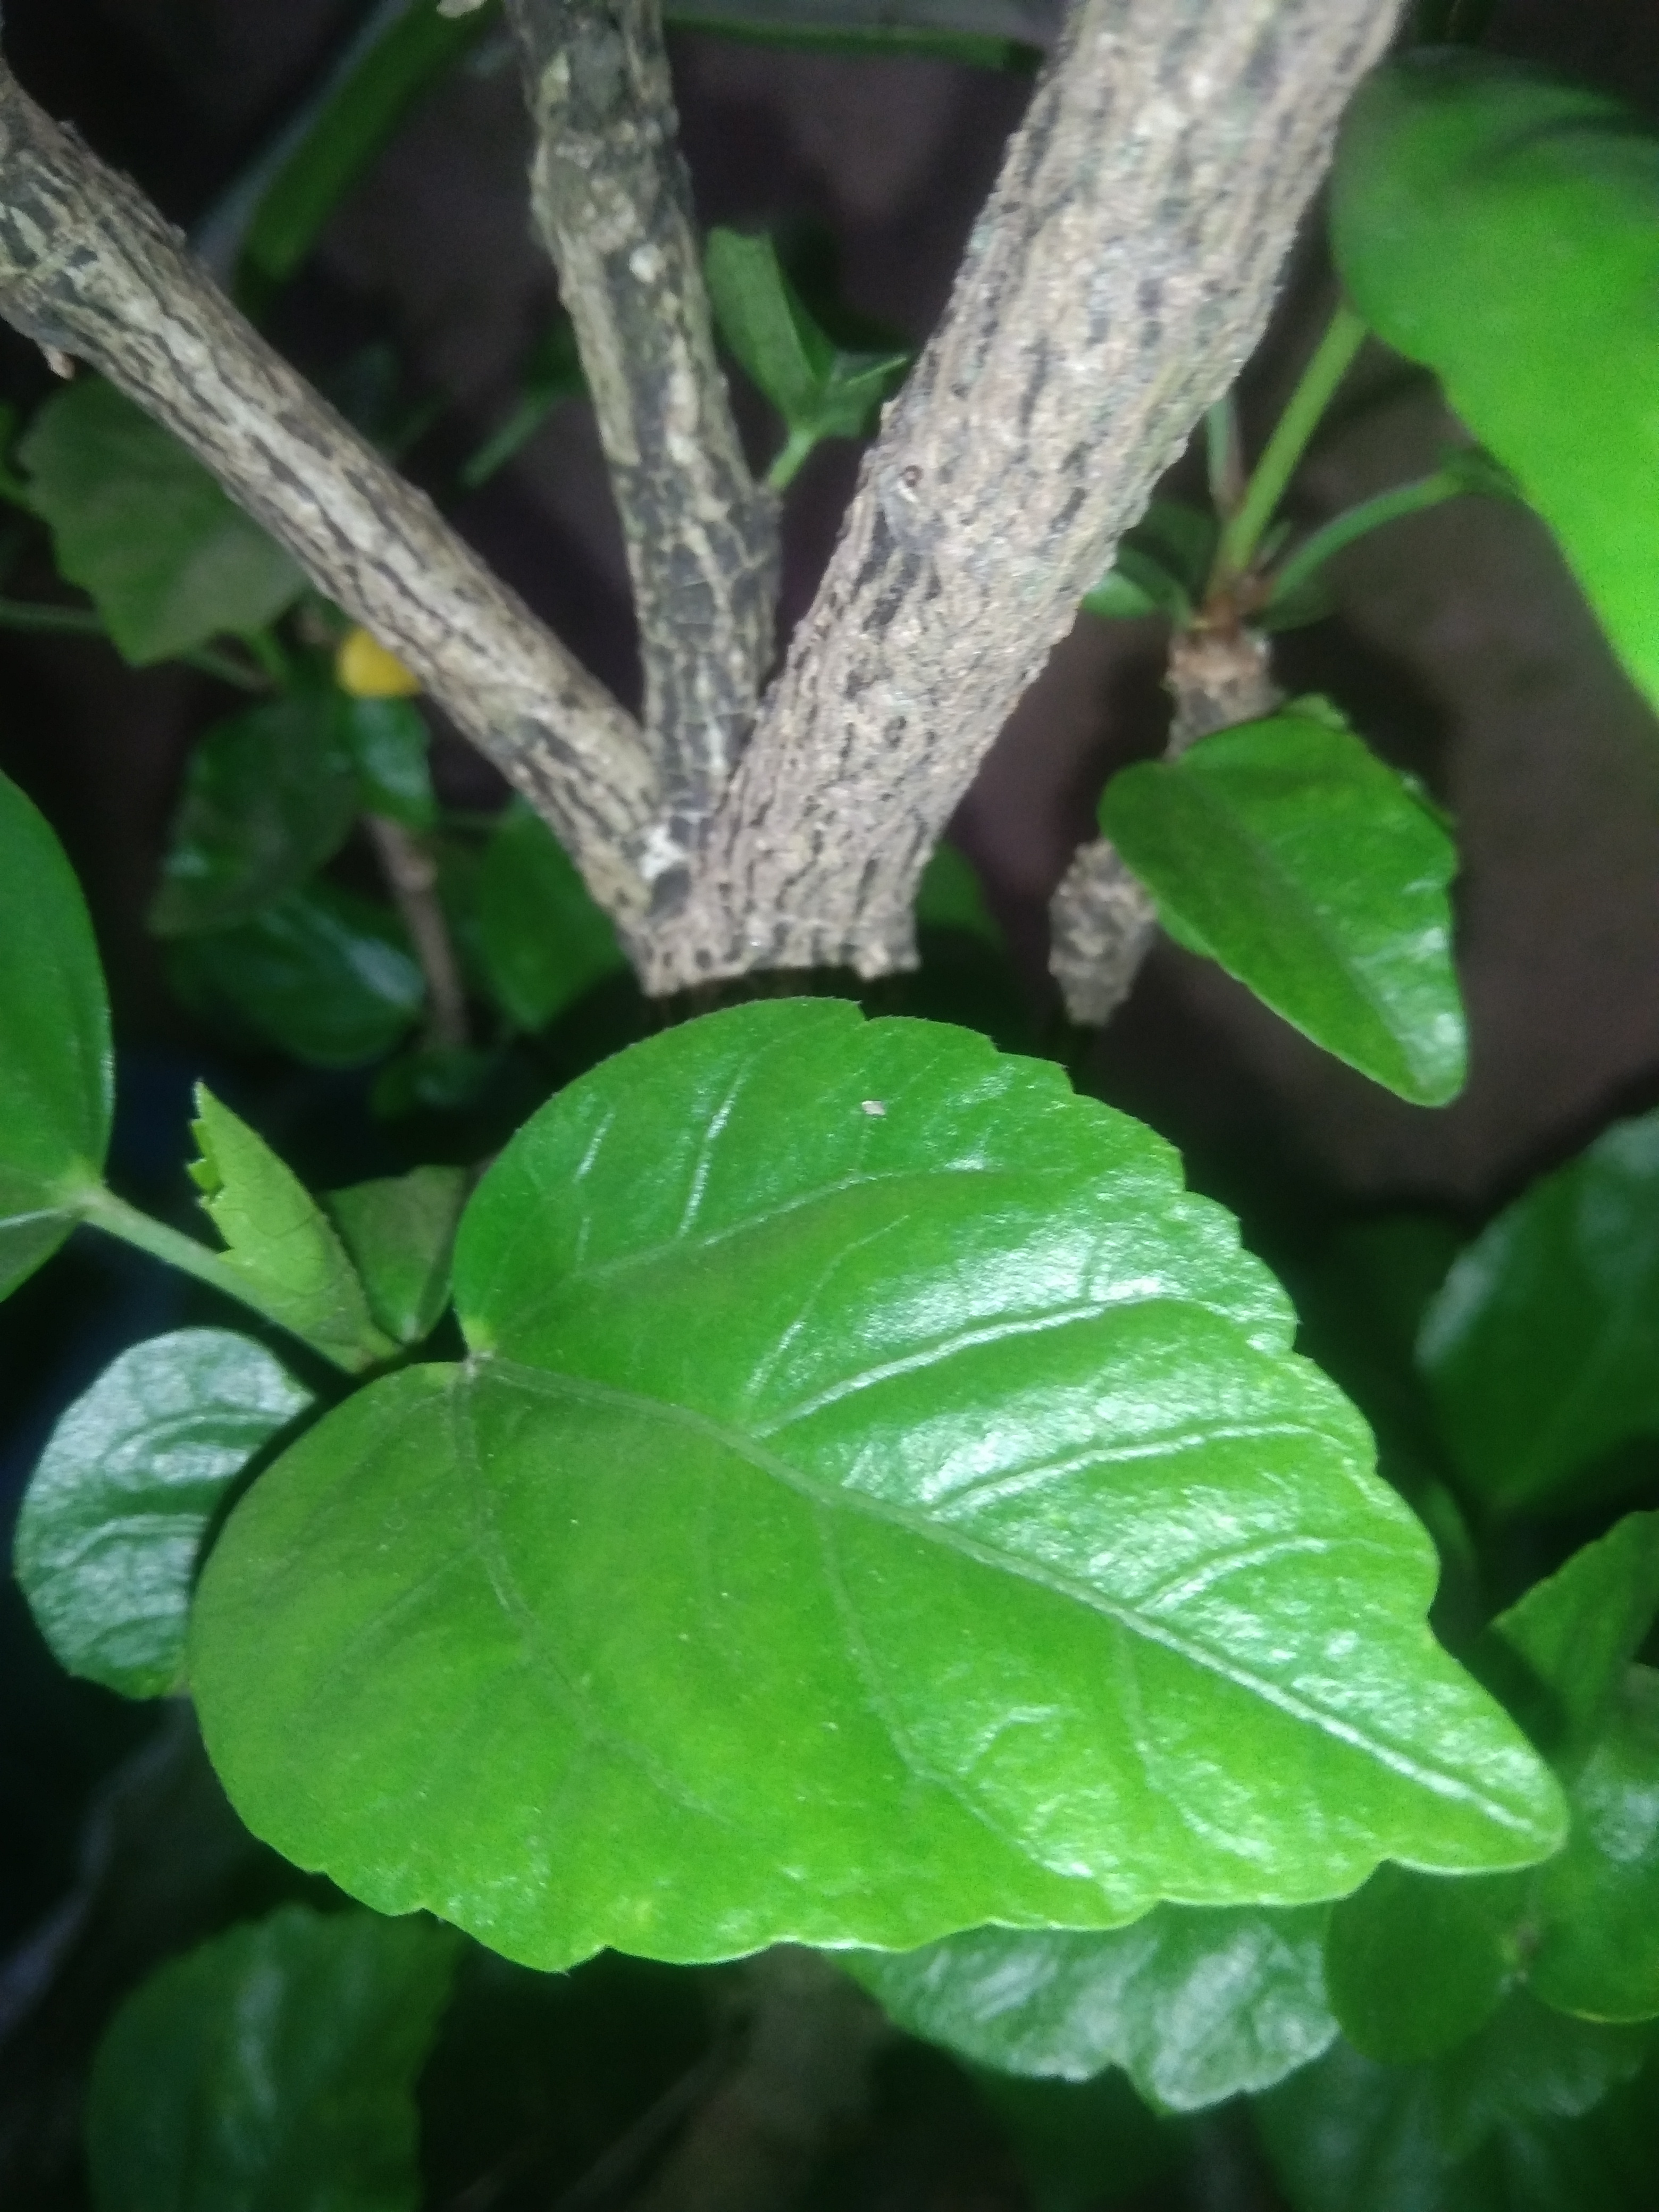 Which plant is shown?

hibiscus
